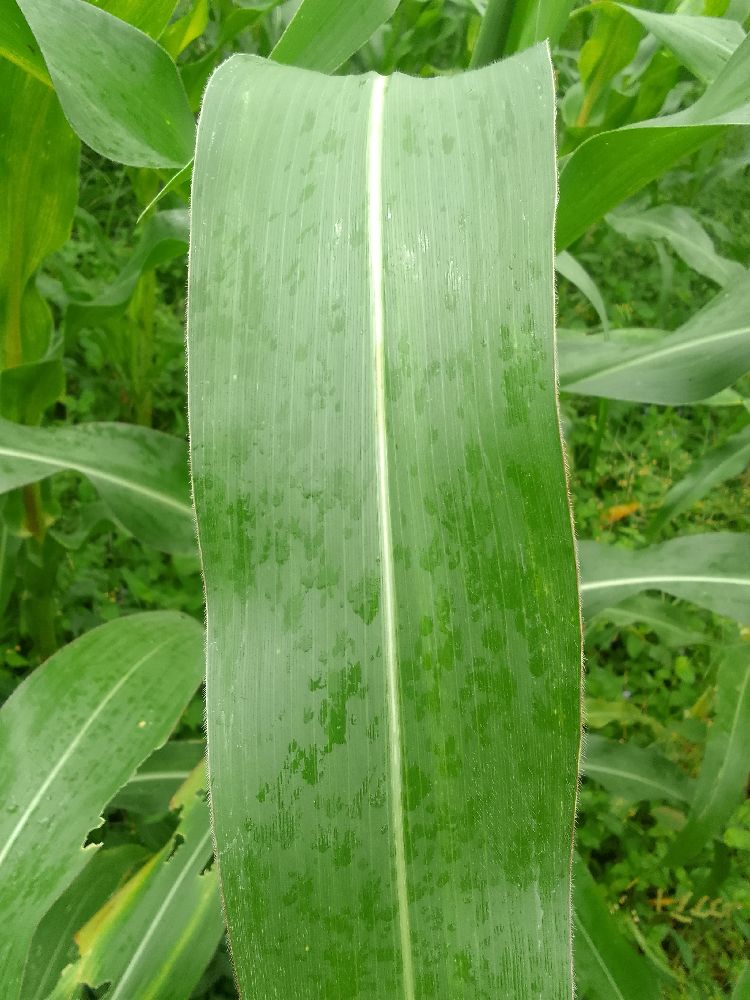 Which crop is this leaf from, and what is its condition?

maize, healthy
